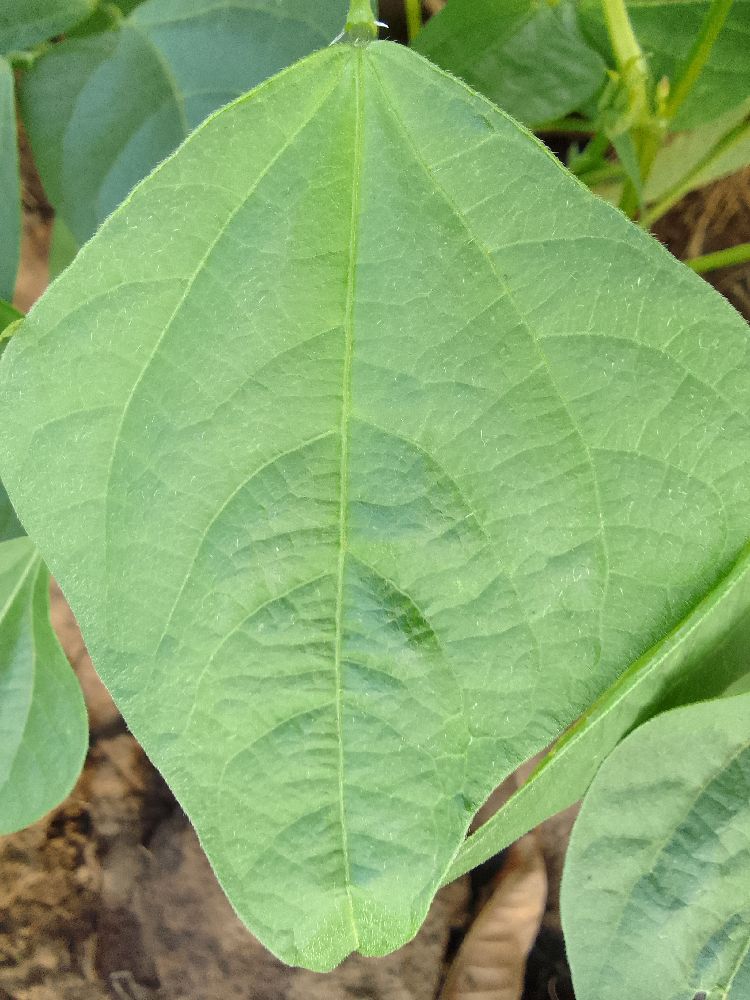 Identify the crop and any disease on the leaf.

common bean, healthy
